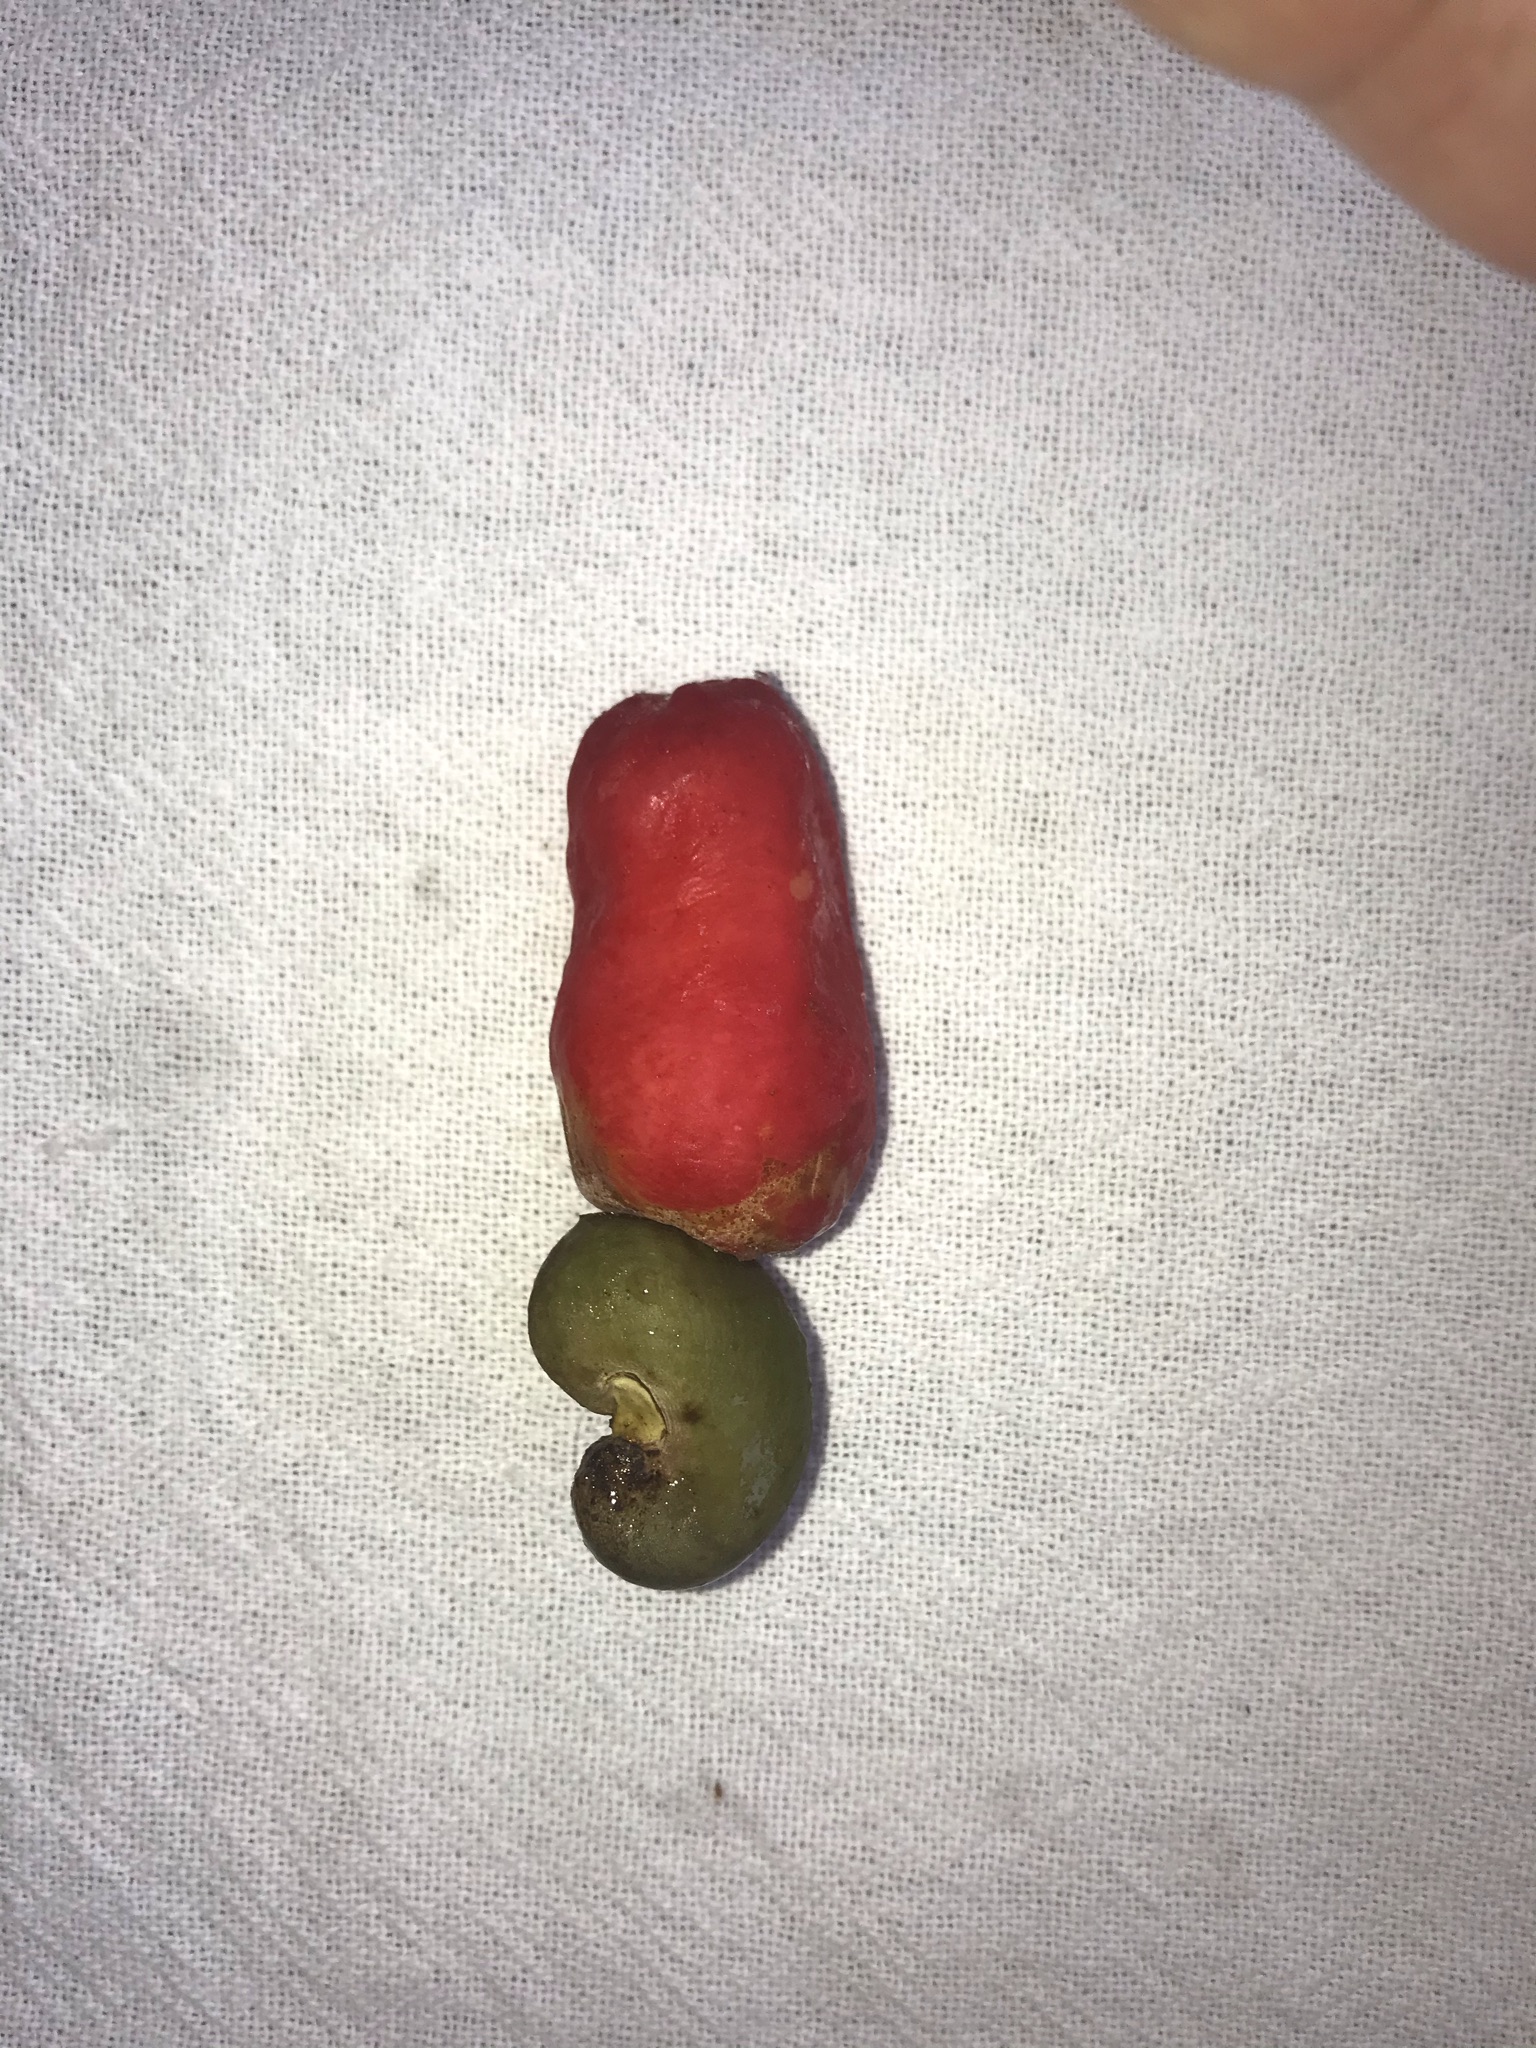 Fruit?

caju vermelho
